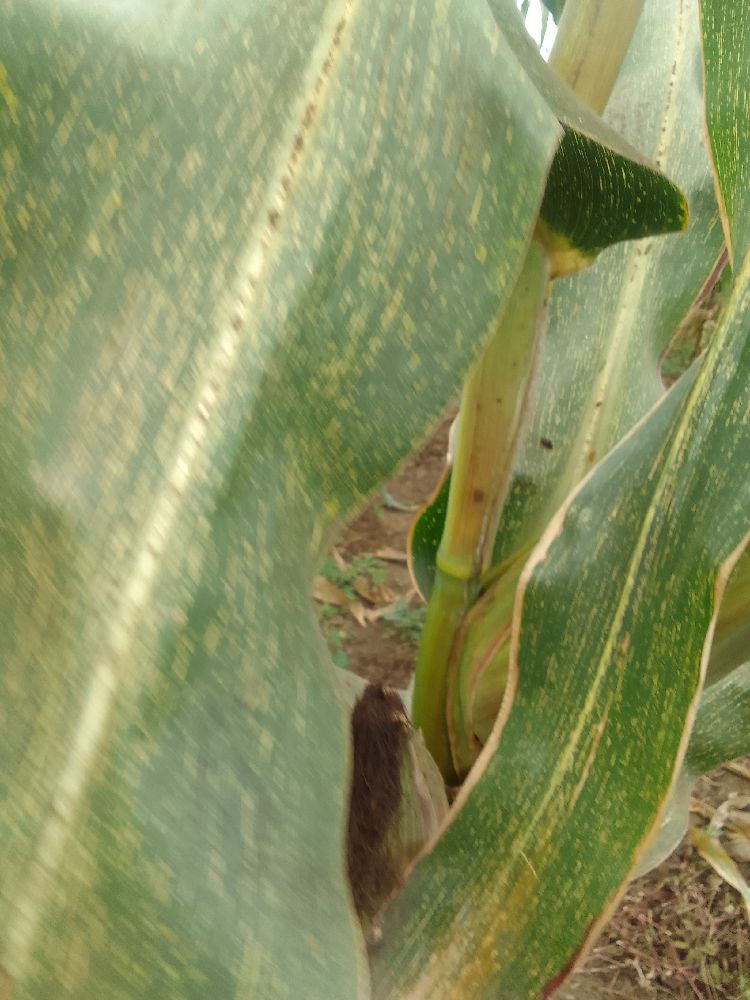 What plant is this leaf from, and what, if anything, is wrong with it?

maize, maize streak virus
